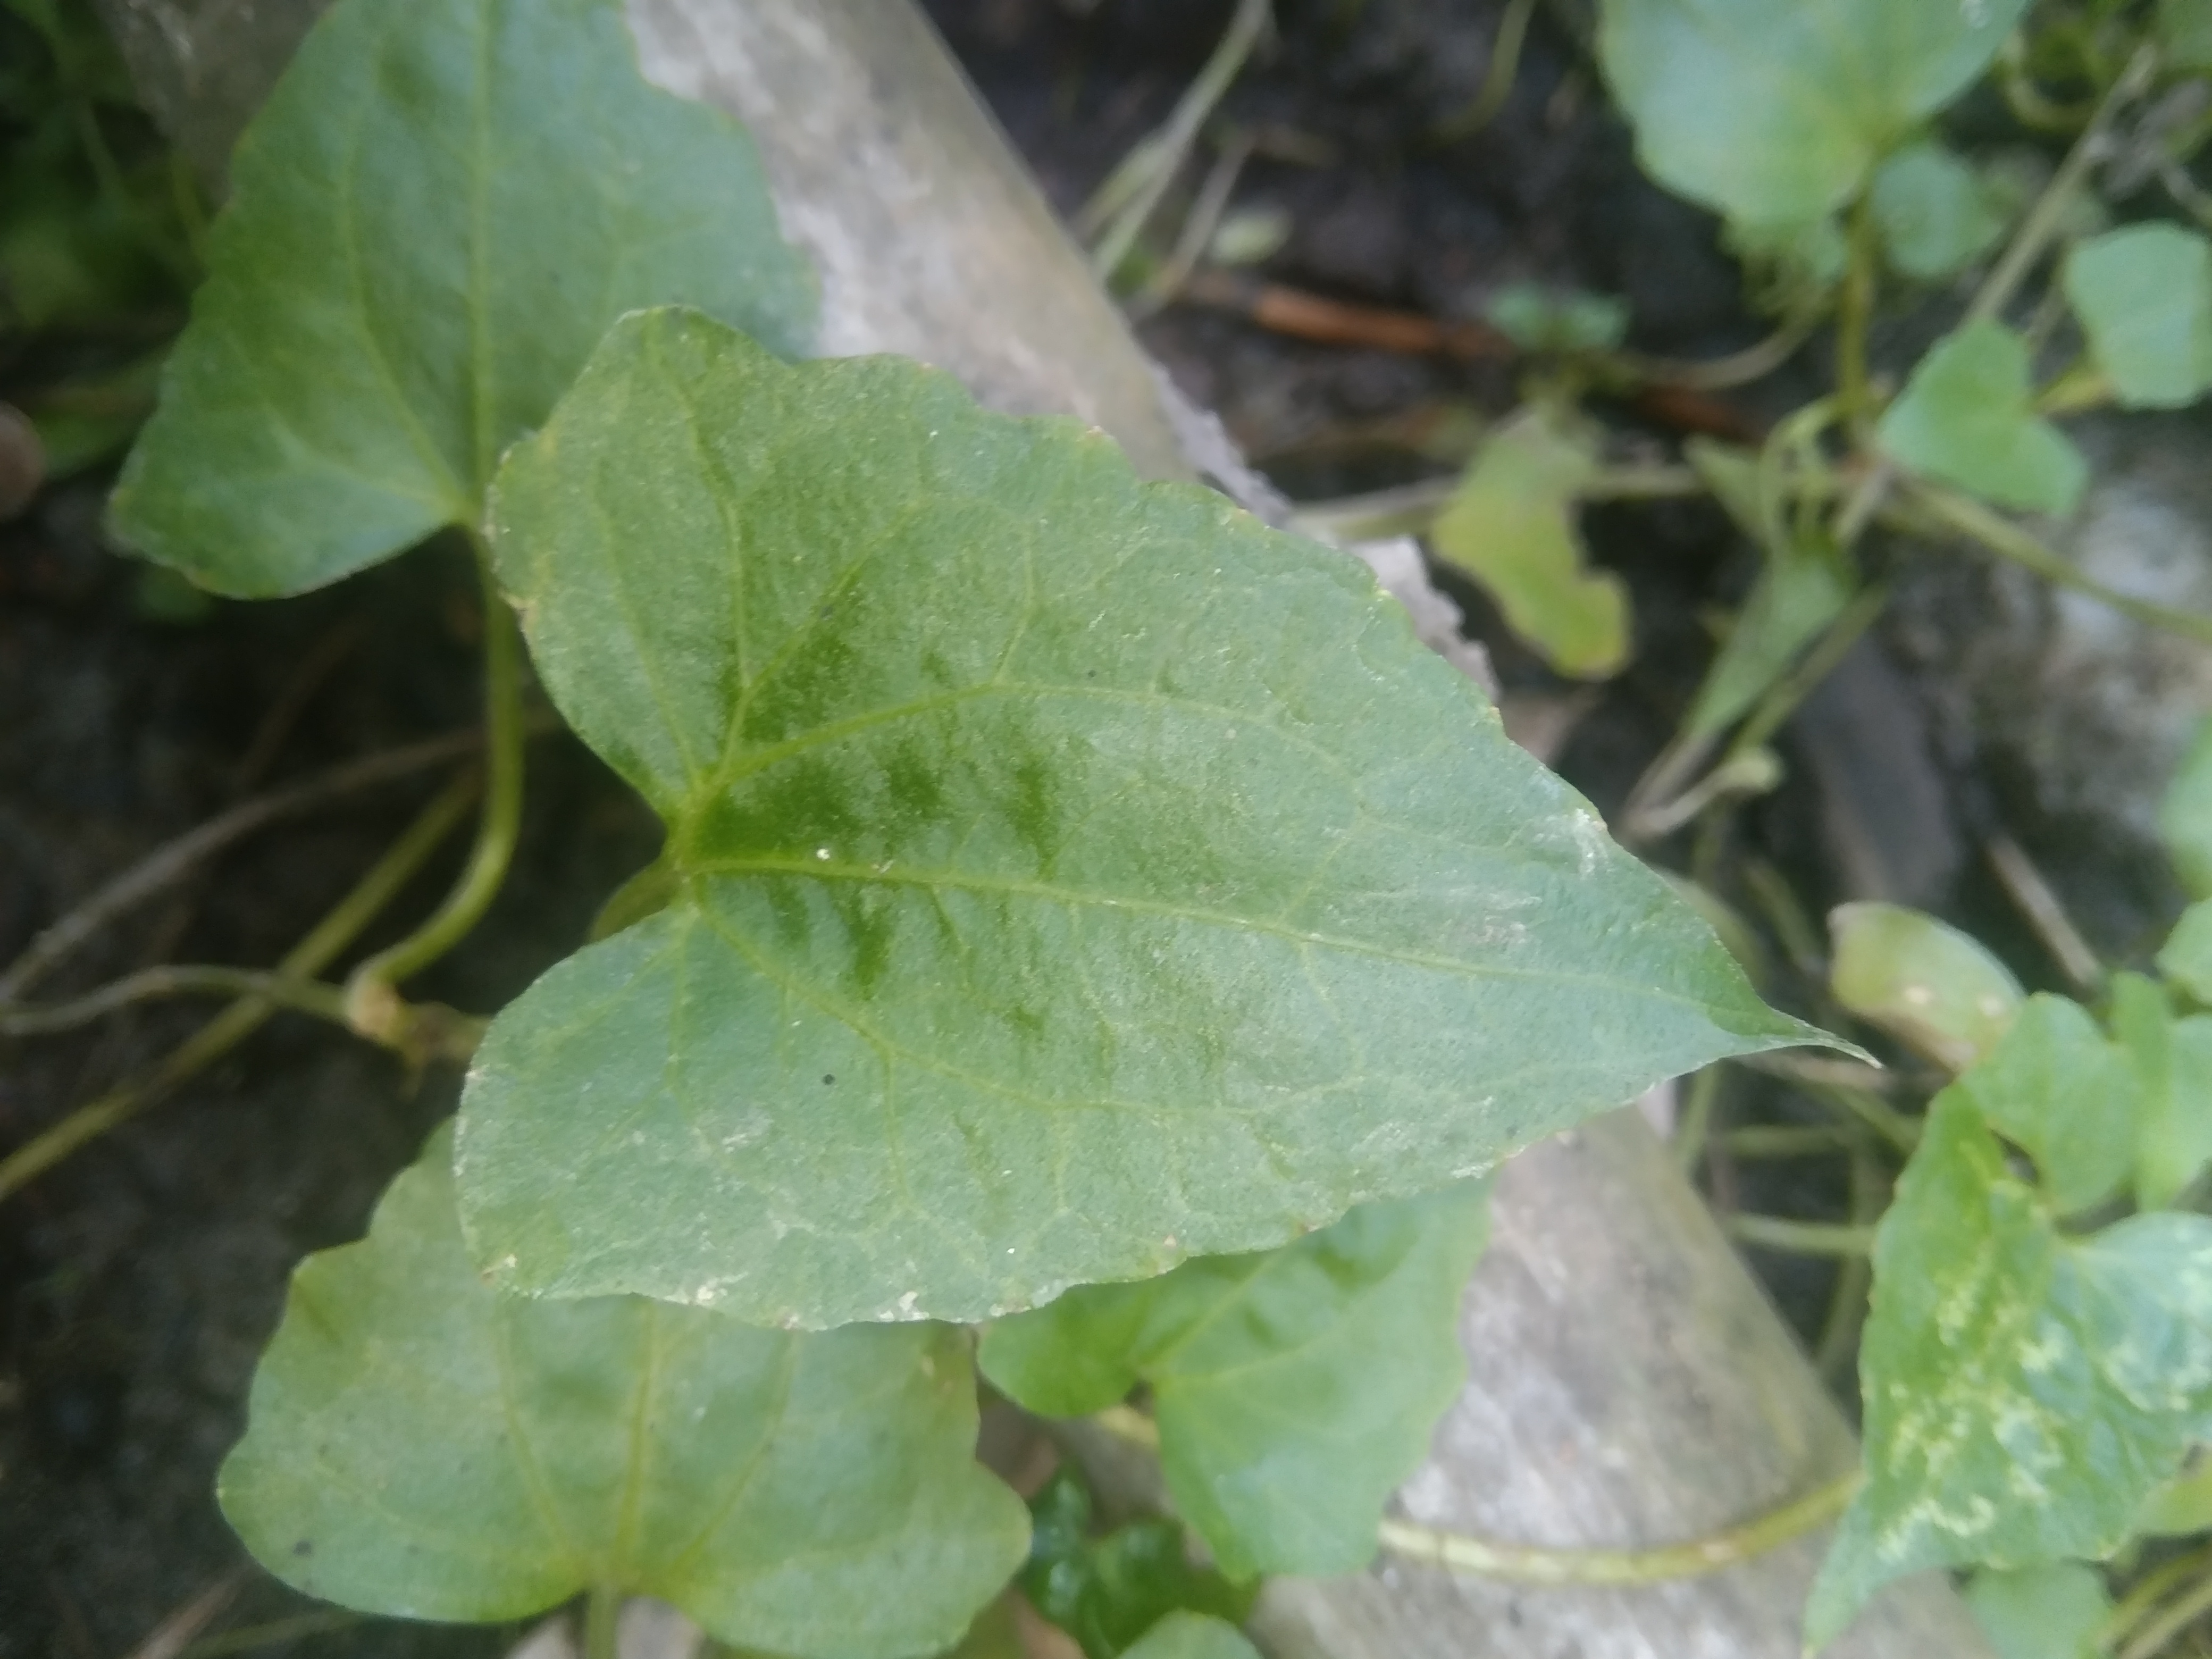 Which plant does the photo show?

bitter vine
